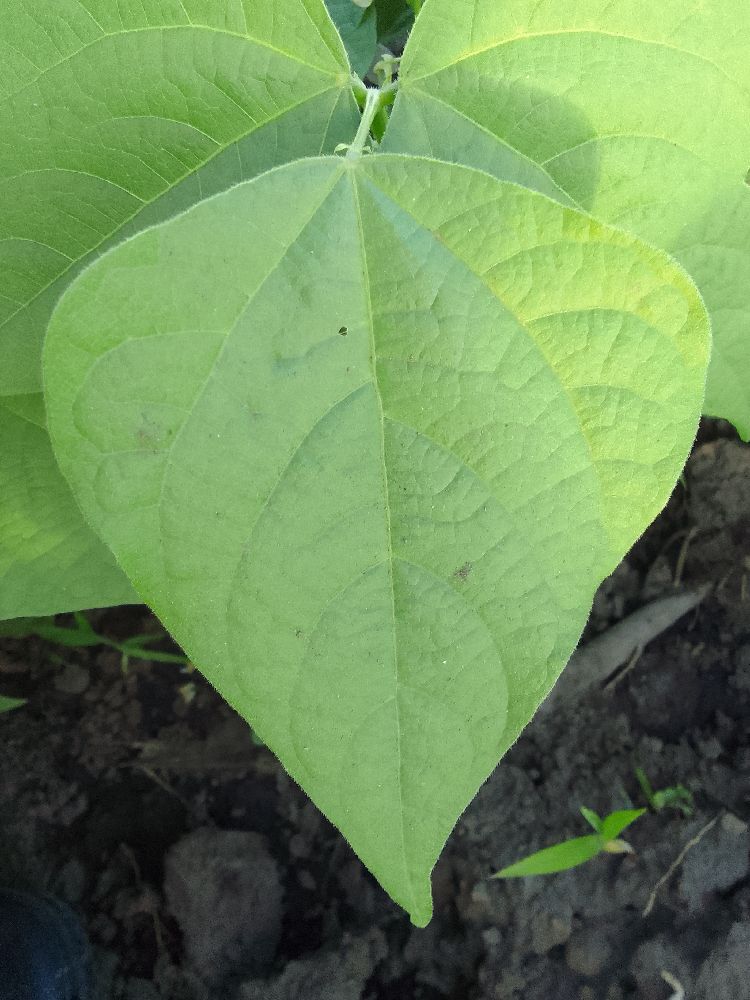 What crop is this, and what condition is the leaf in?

common bean, healthy
